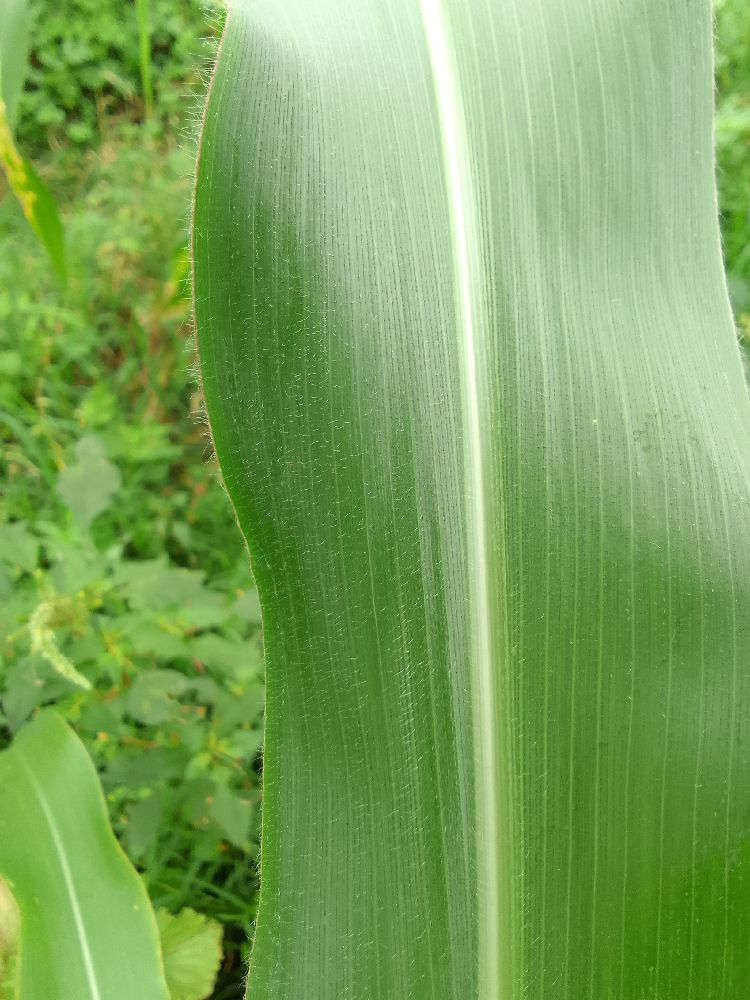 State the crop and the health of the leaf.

maize, healthy
